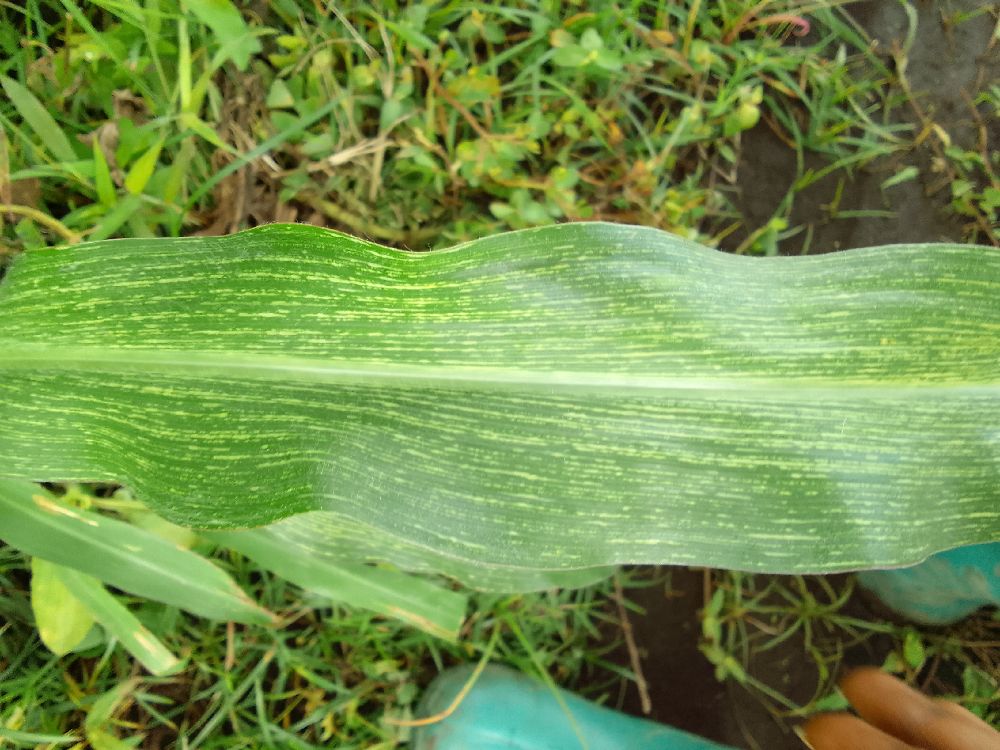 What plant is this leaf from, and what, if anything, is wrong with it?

maize, maize streak virus
